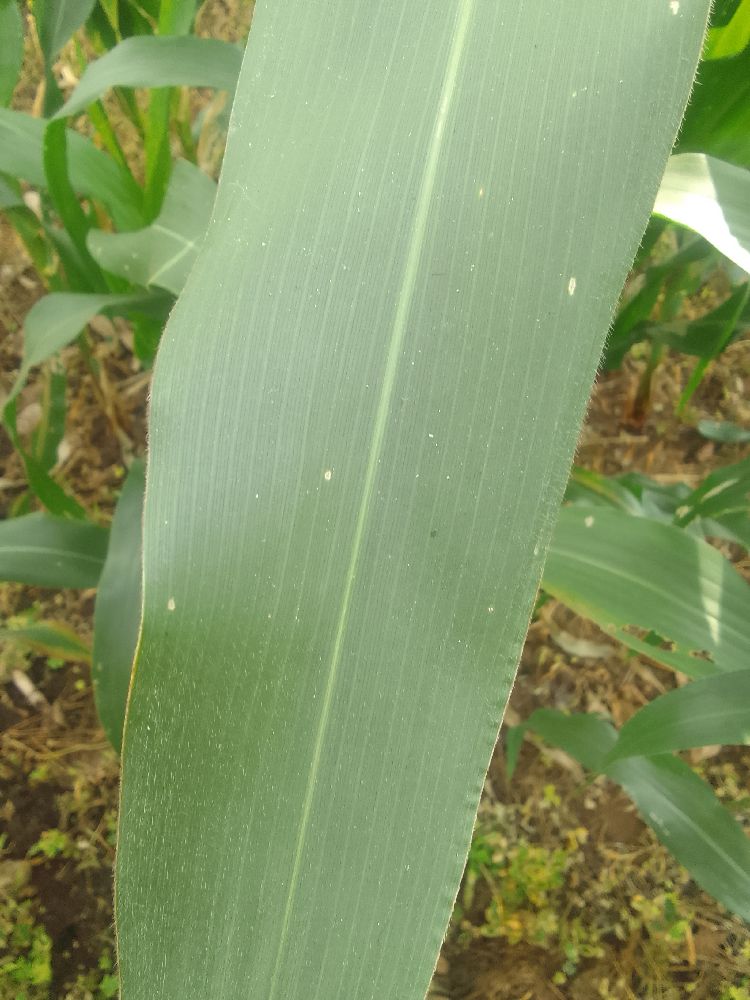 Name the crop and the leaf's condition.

maize, healthy
